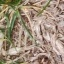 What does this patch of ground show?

grass
